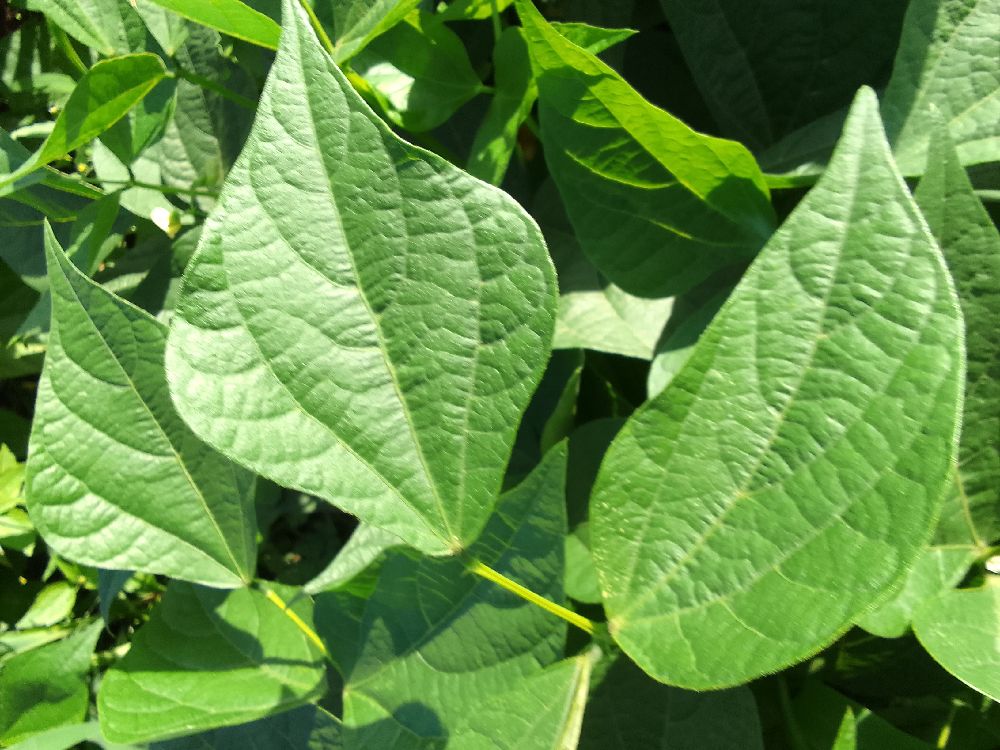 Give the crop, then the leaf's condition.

common bean, healthy
